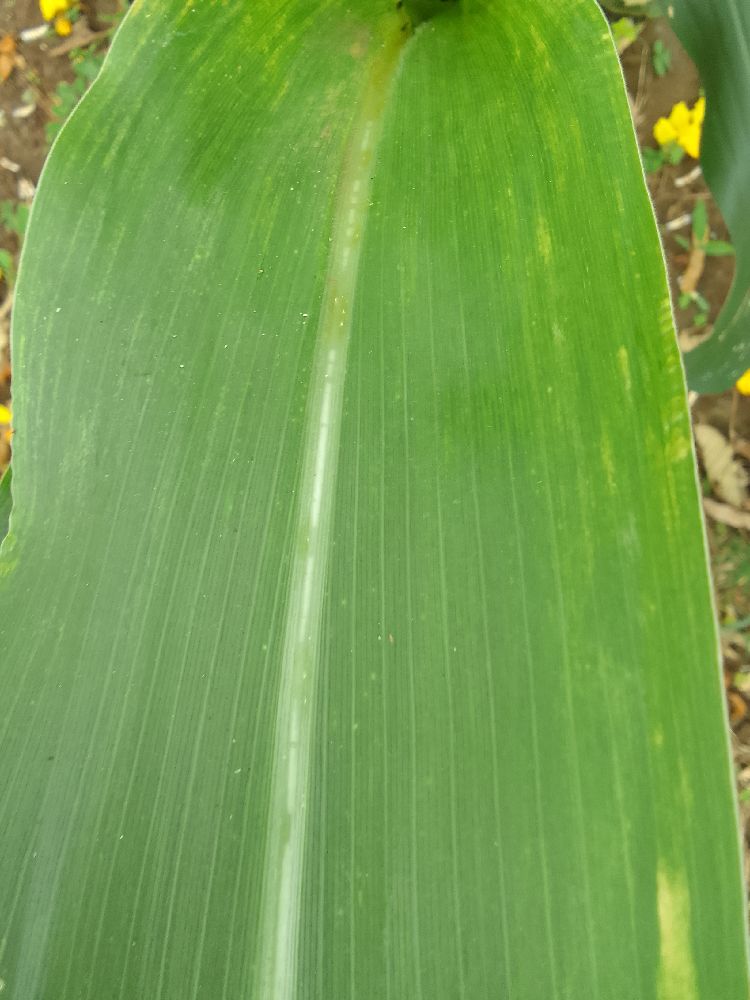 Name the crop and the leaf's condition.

maize, healthy
